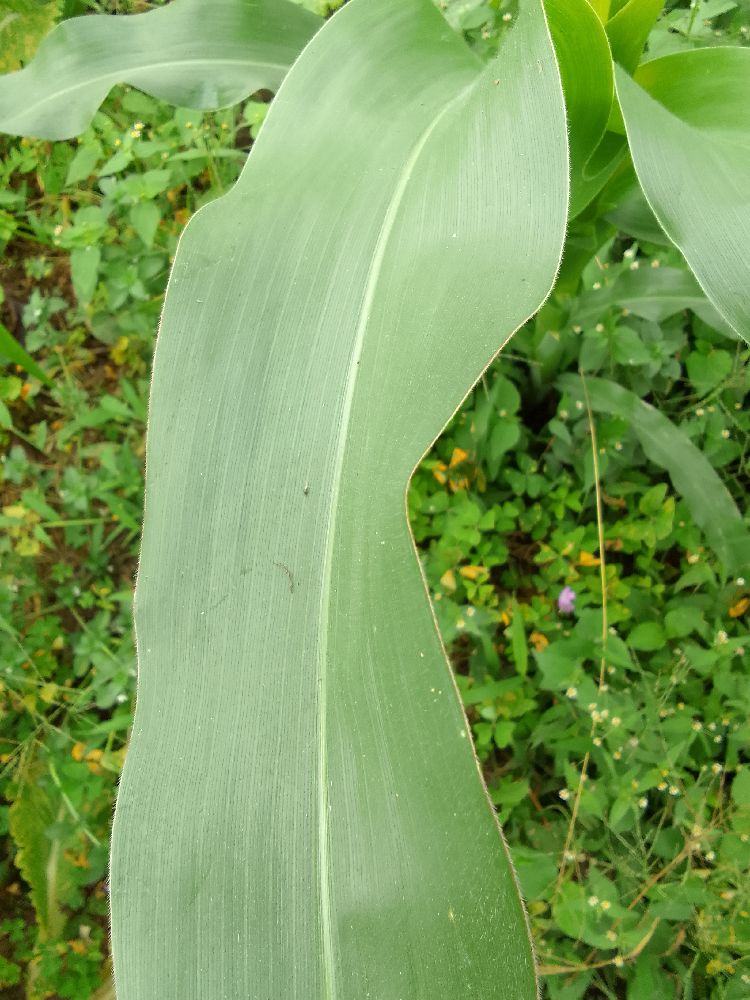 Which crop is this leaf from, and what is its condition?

maize, healthy
